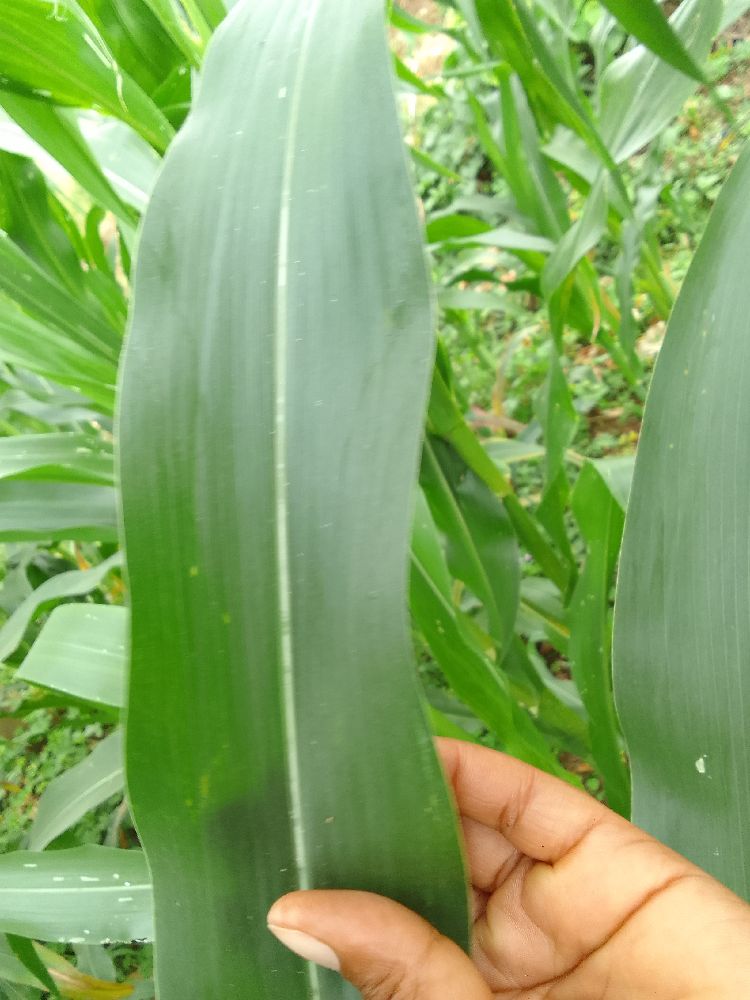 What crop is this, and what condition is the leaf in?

maize, healthy
